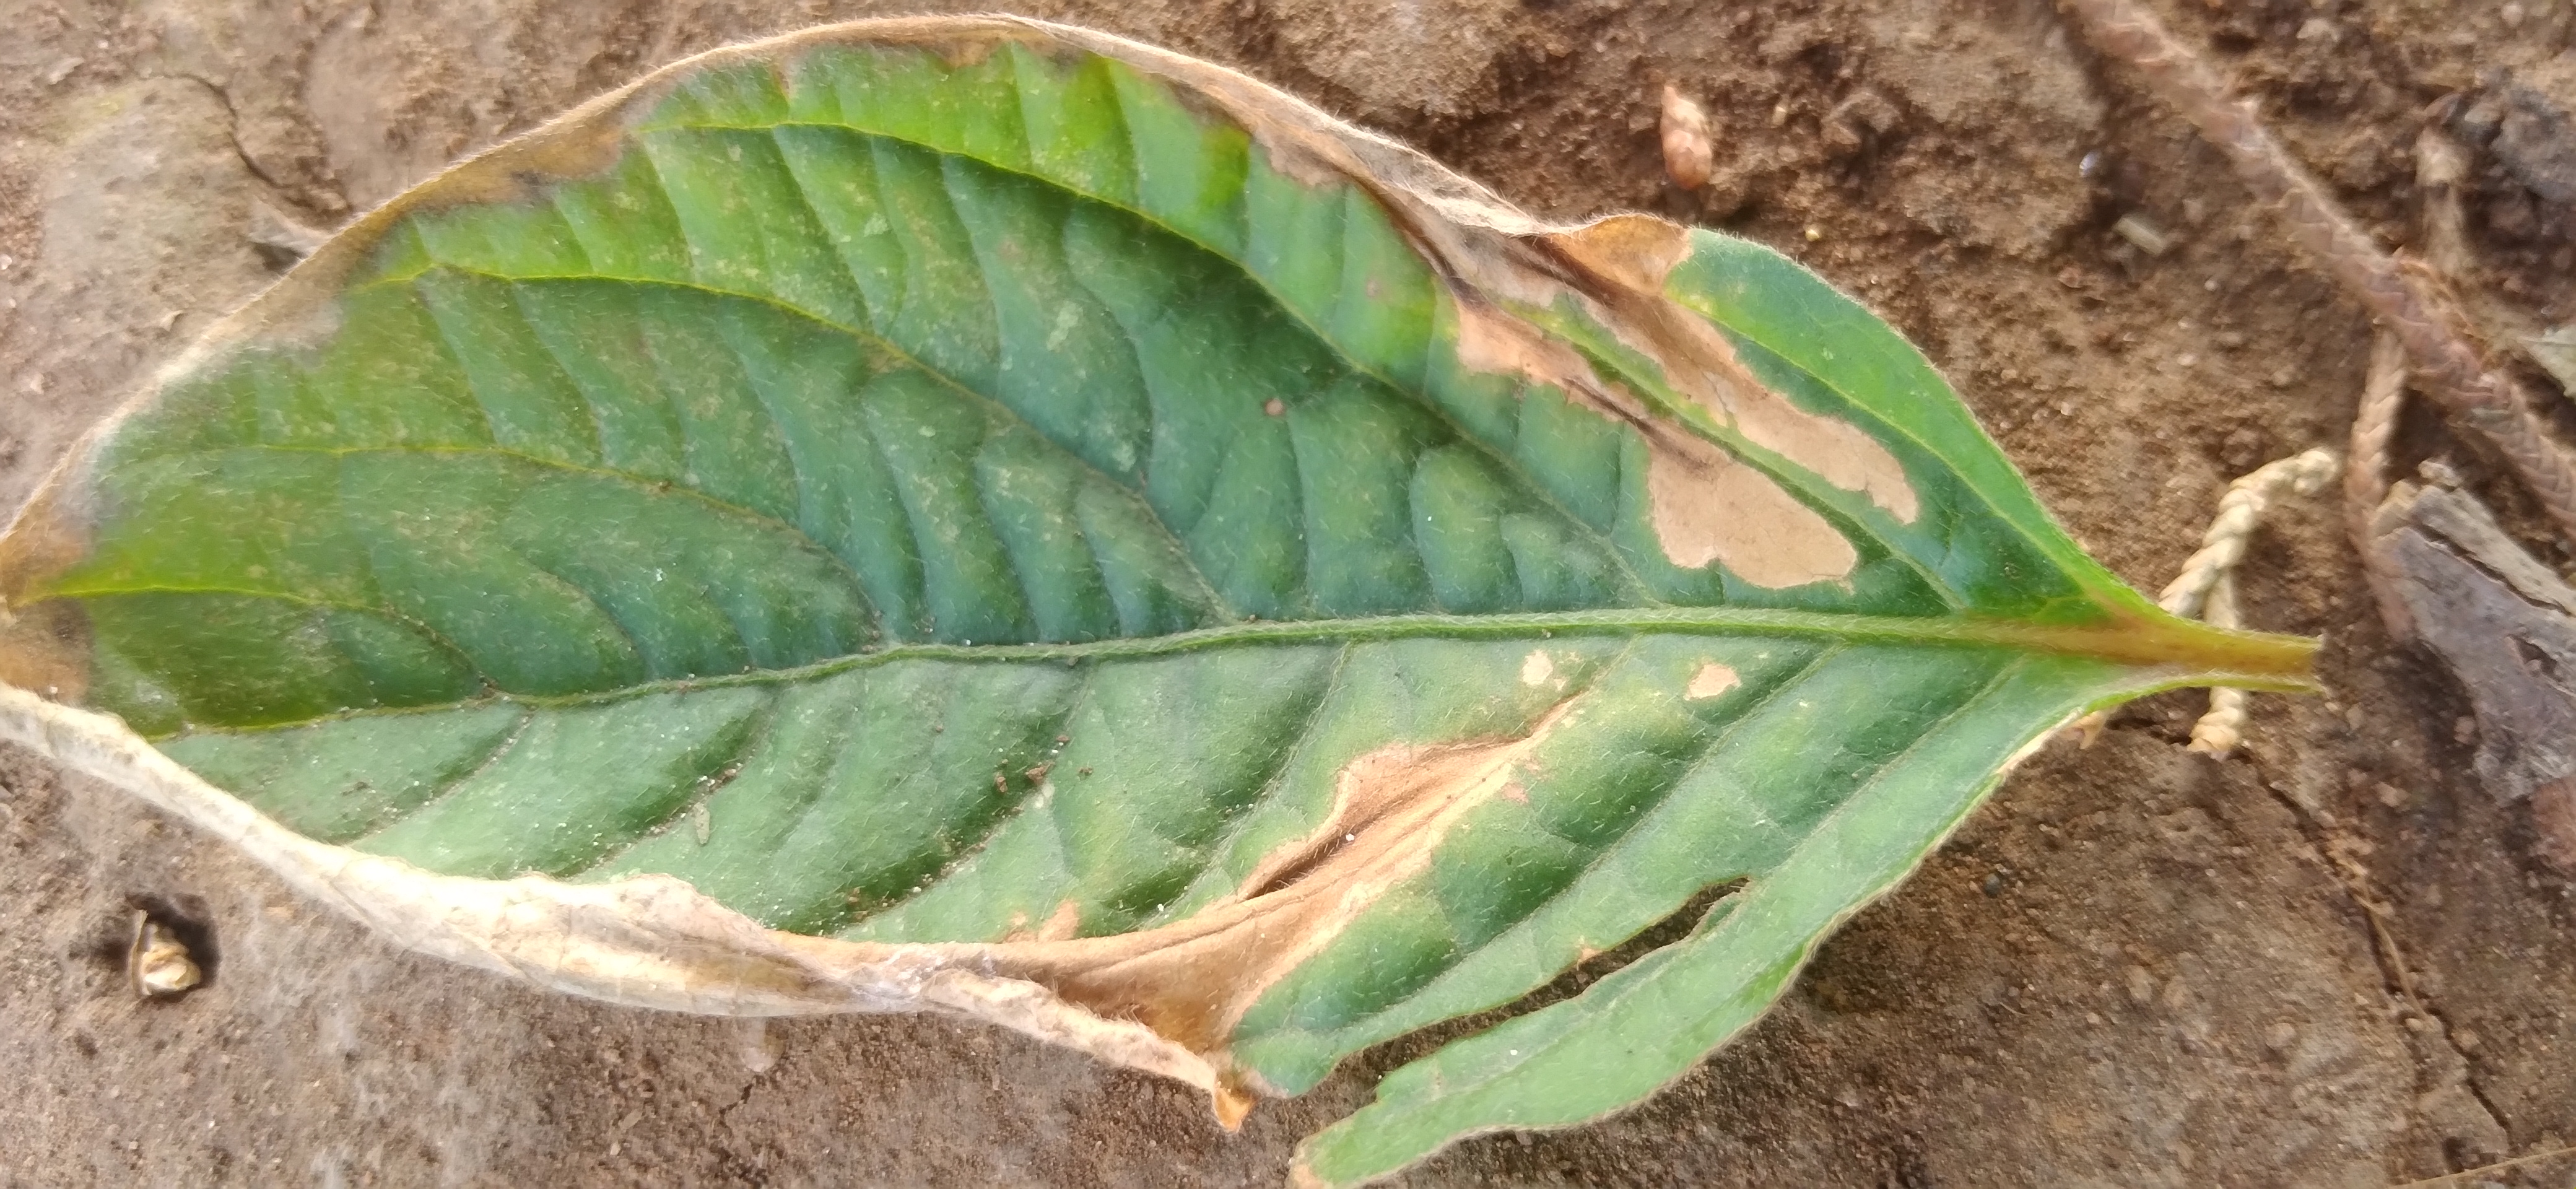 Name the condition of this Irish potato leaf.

early blight
